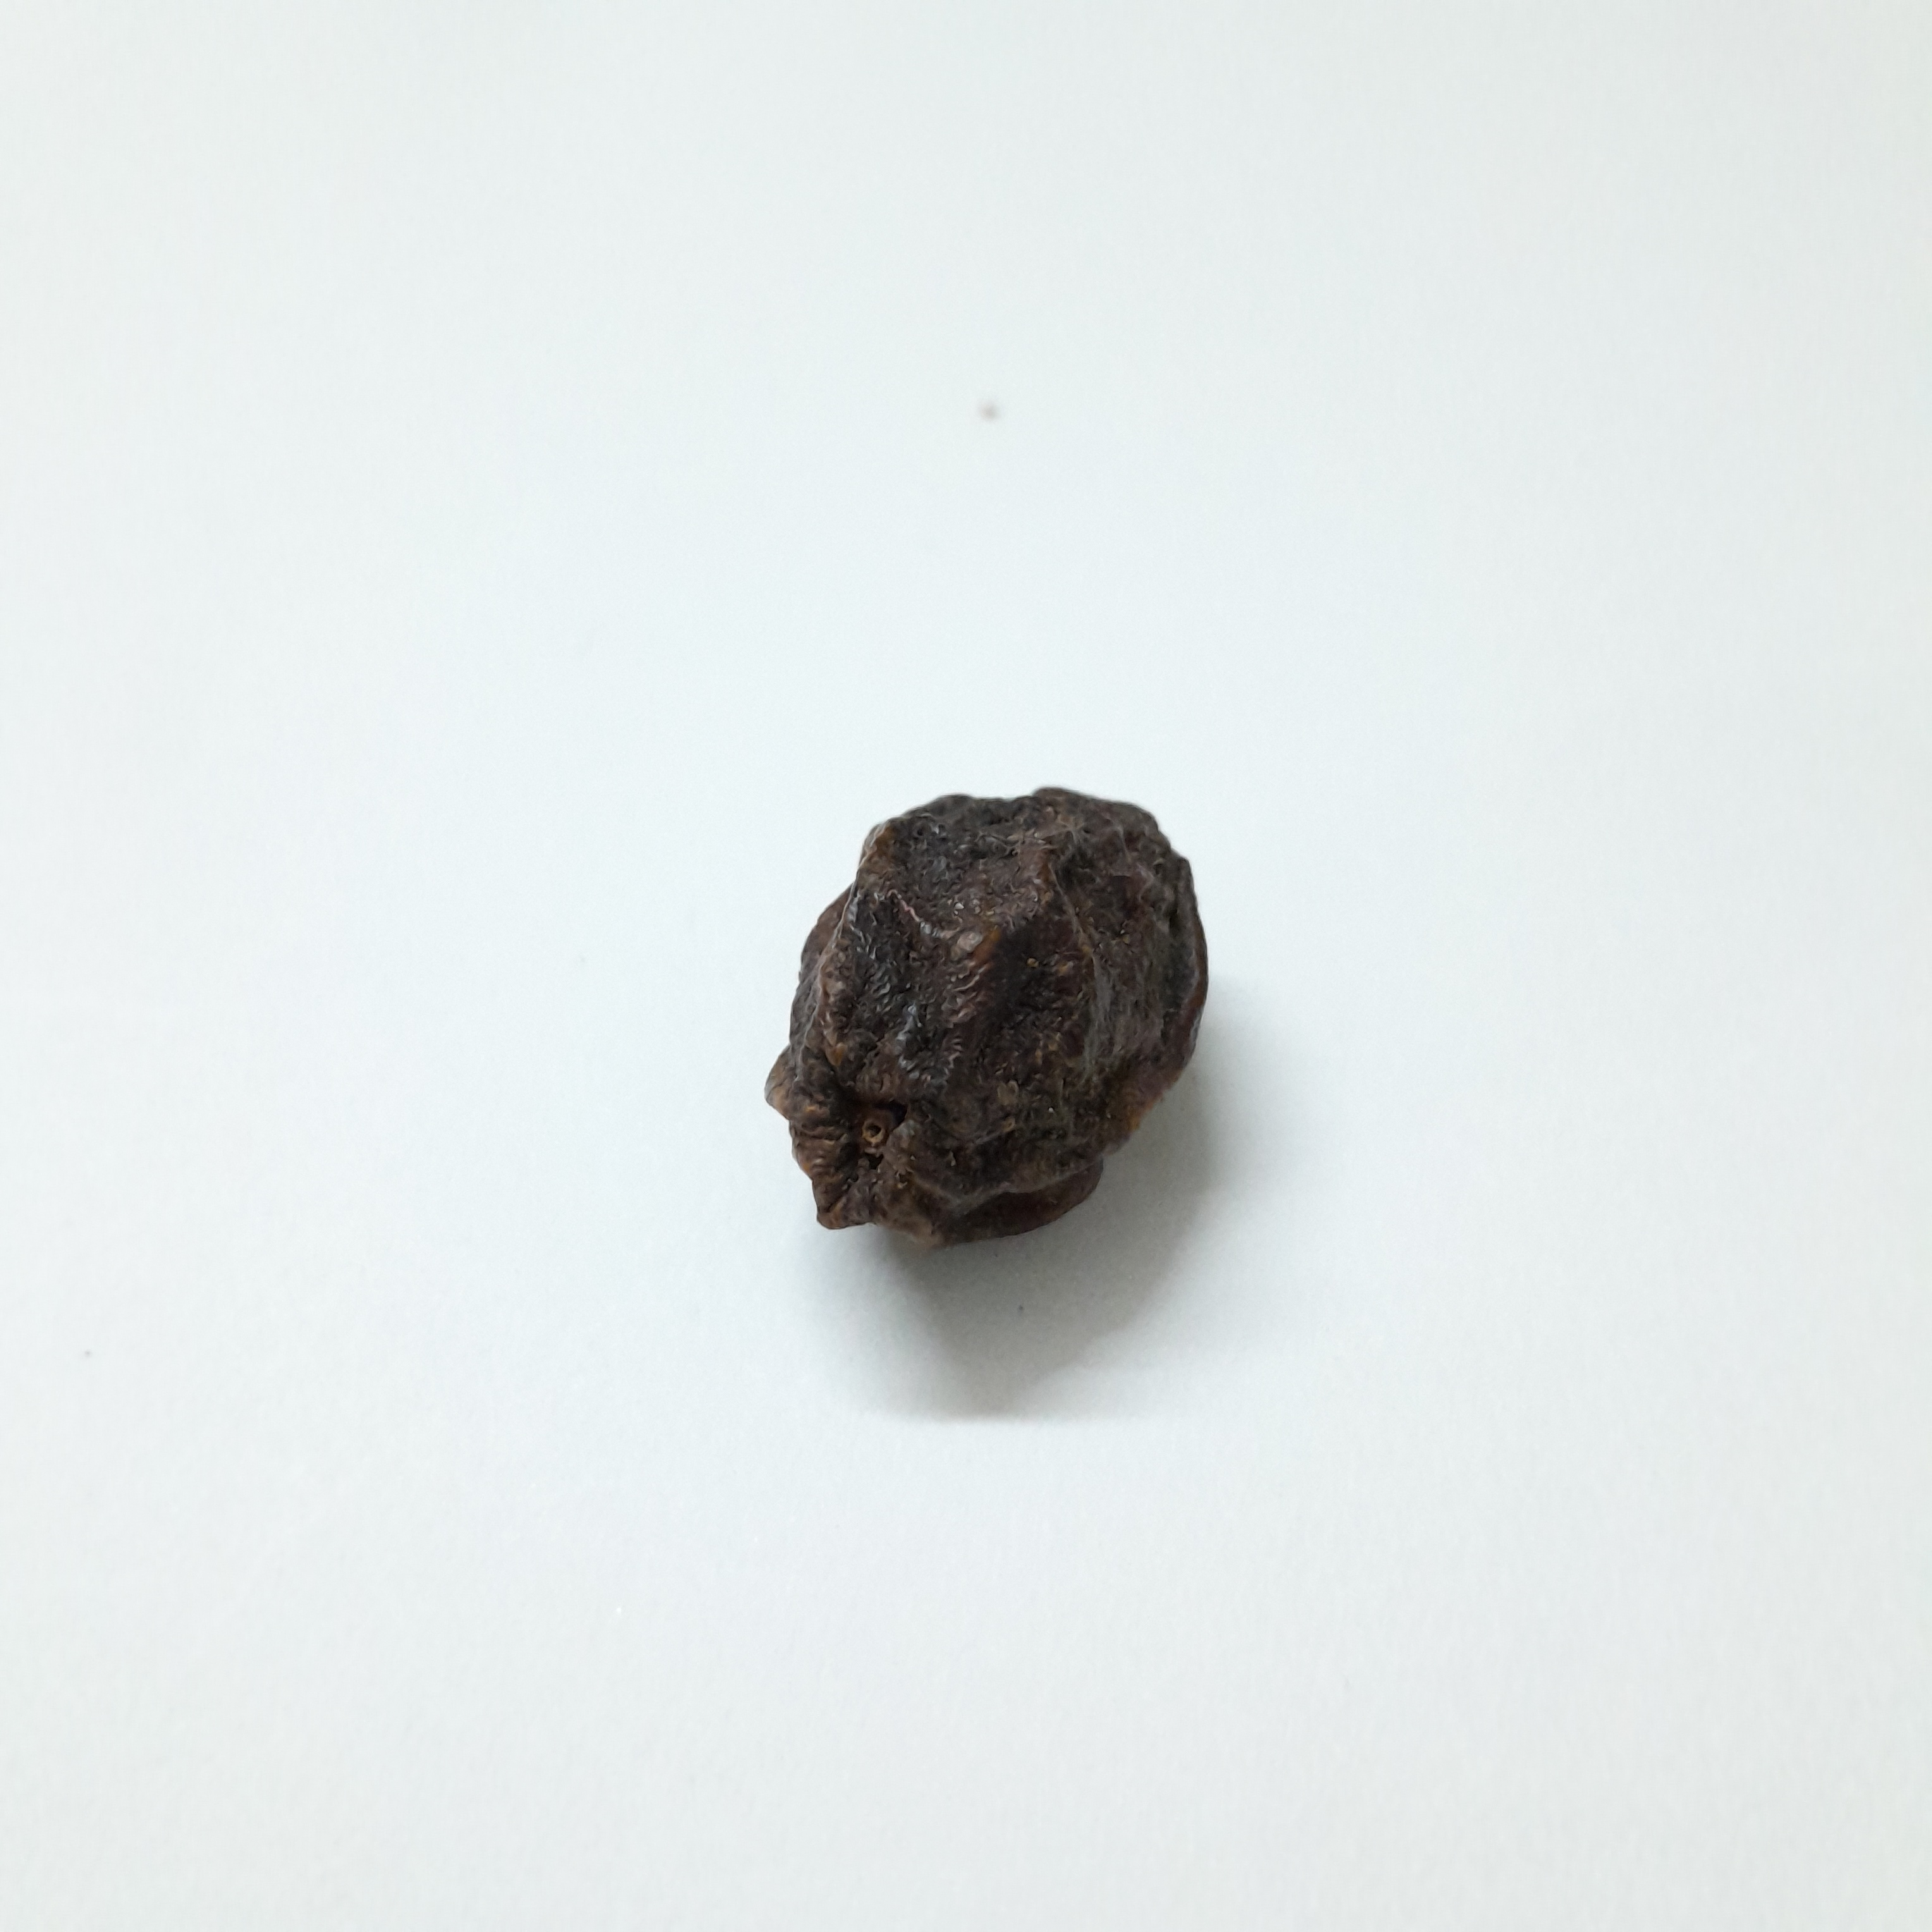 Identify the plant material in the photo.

kadukharik
